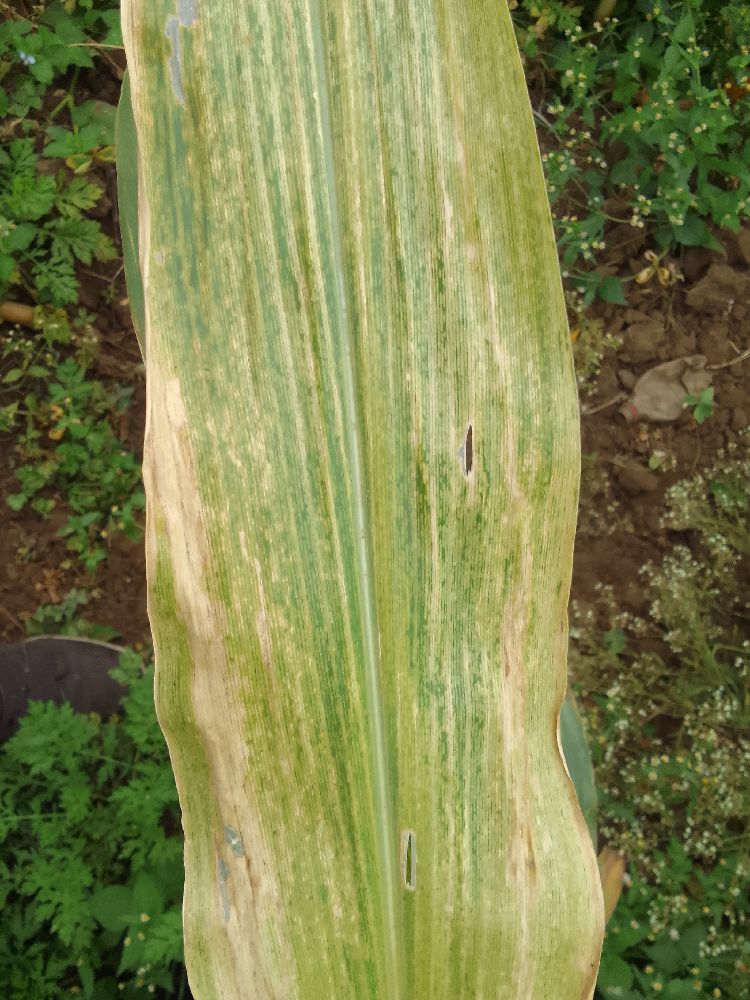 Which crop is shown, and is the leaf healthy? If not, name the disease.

maize, maize lethal necrosis
